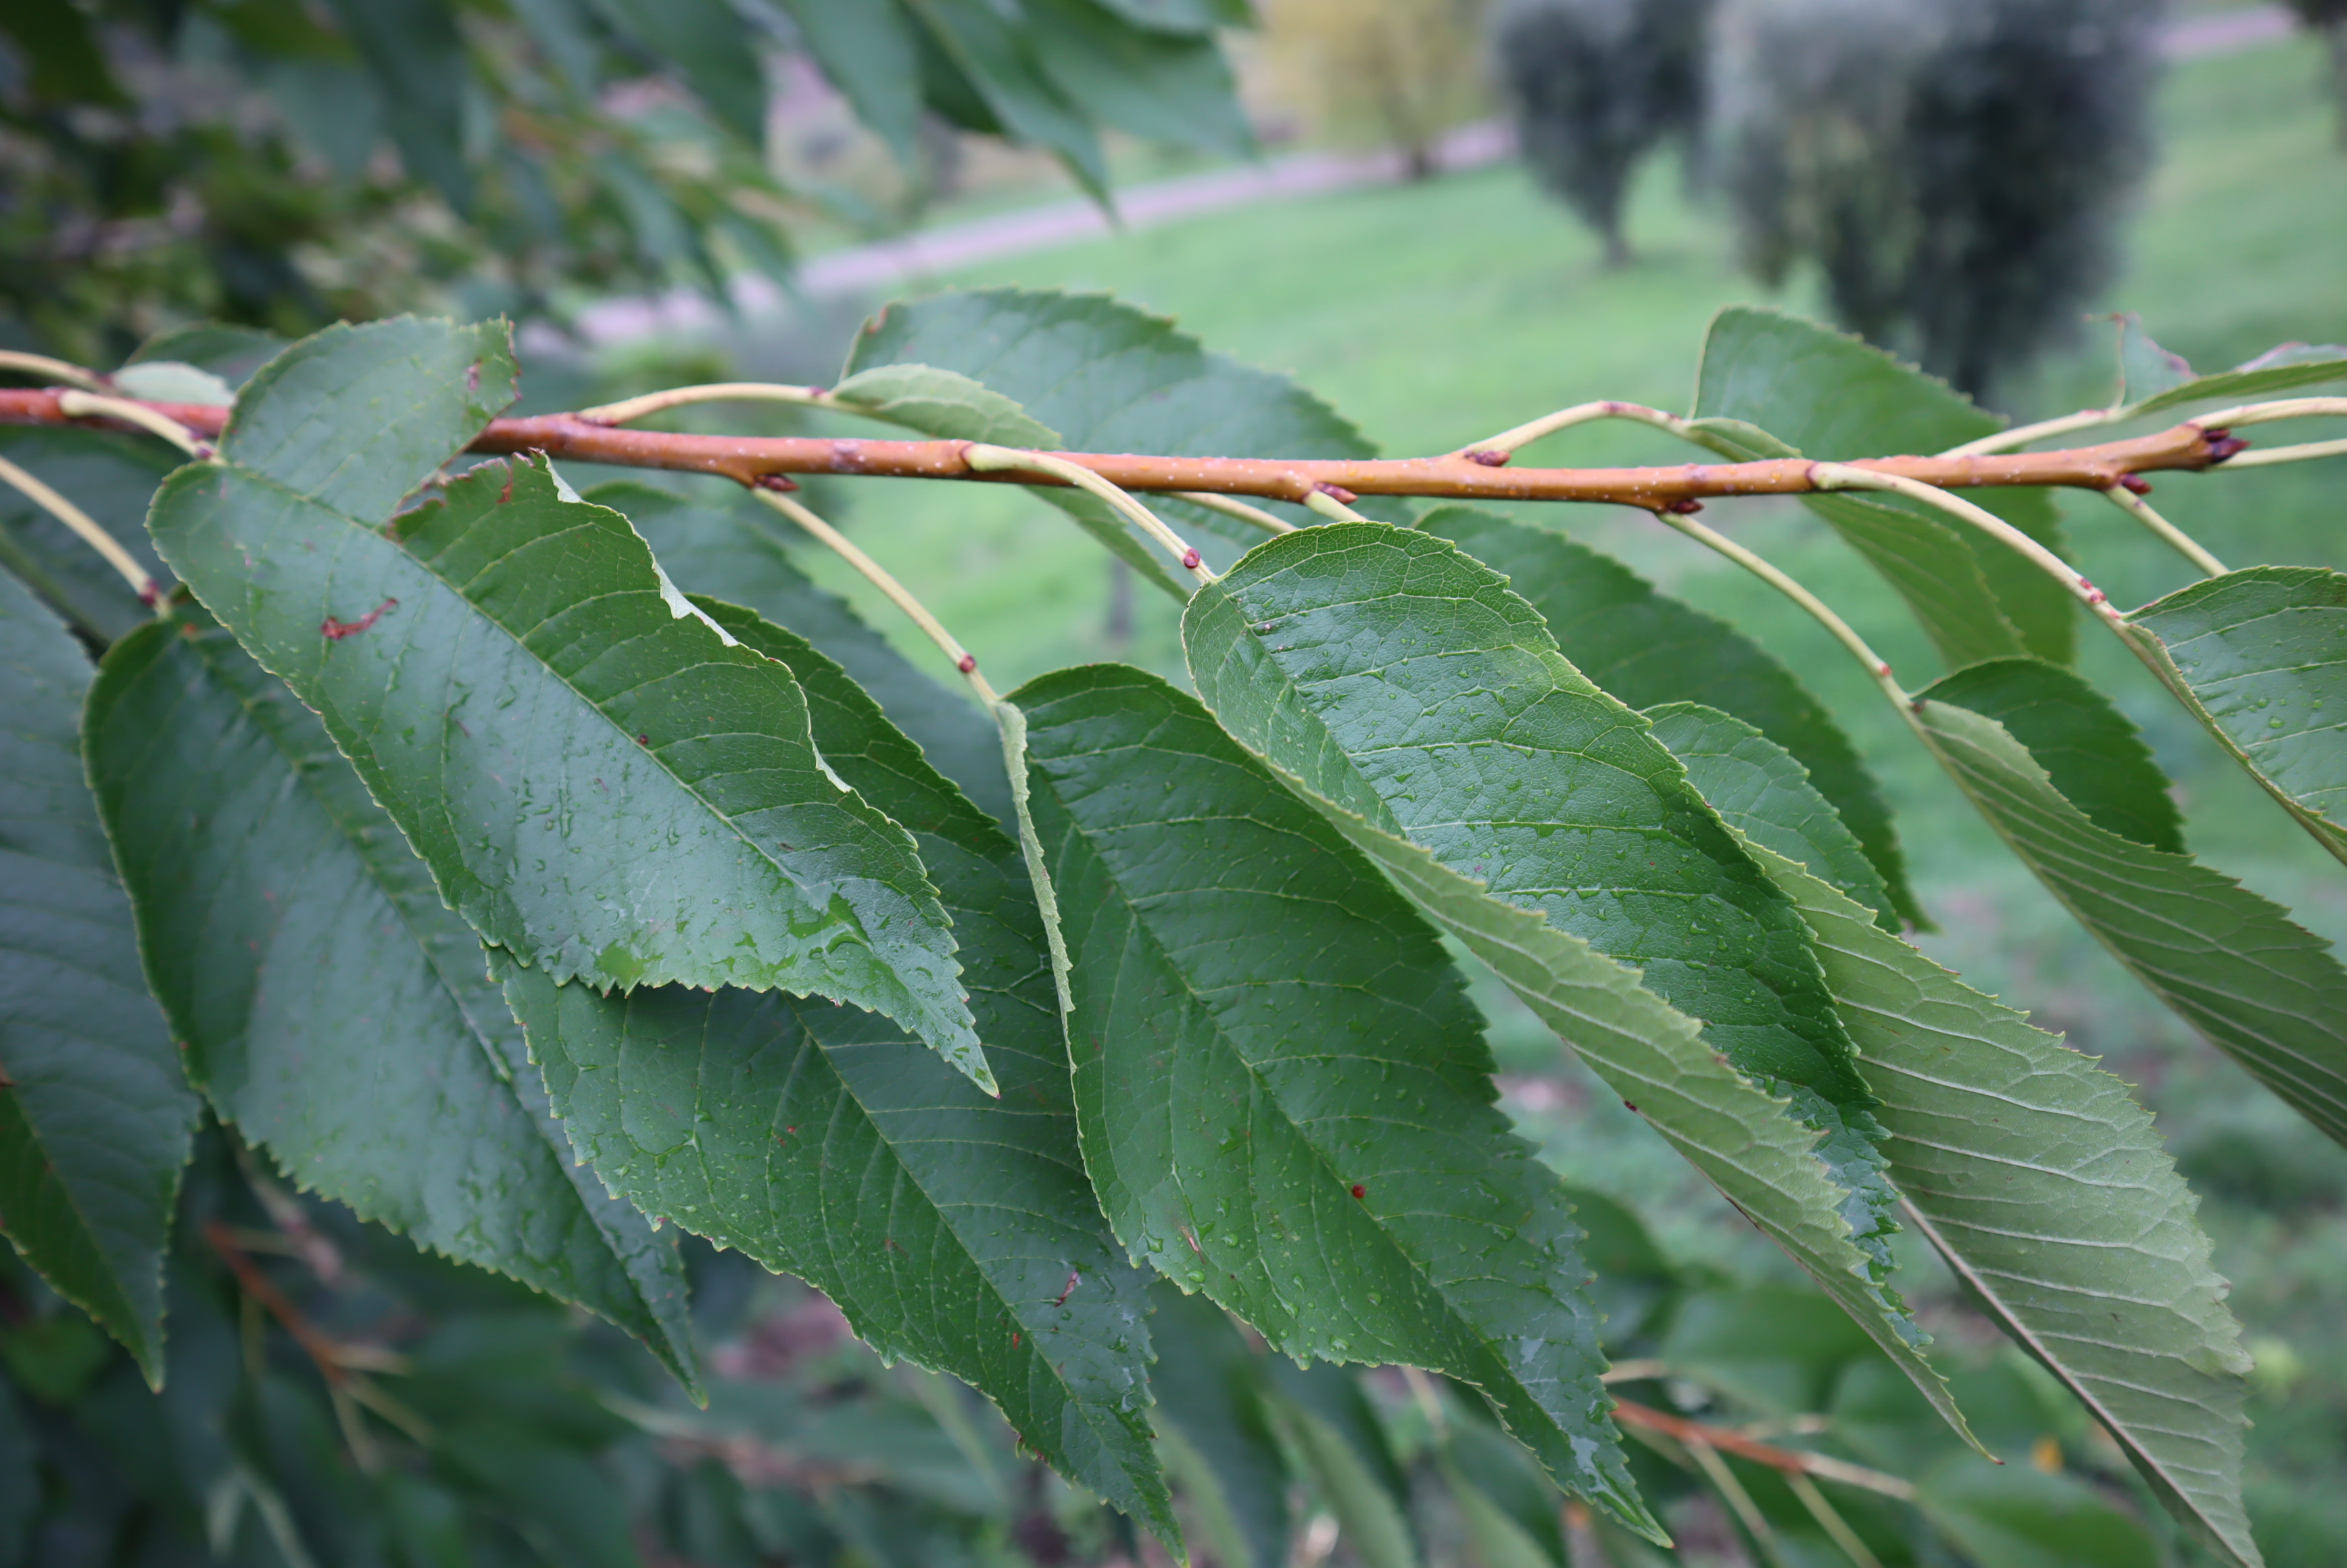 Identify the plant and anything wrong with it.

cherry, leaf spot
